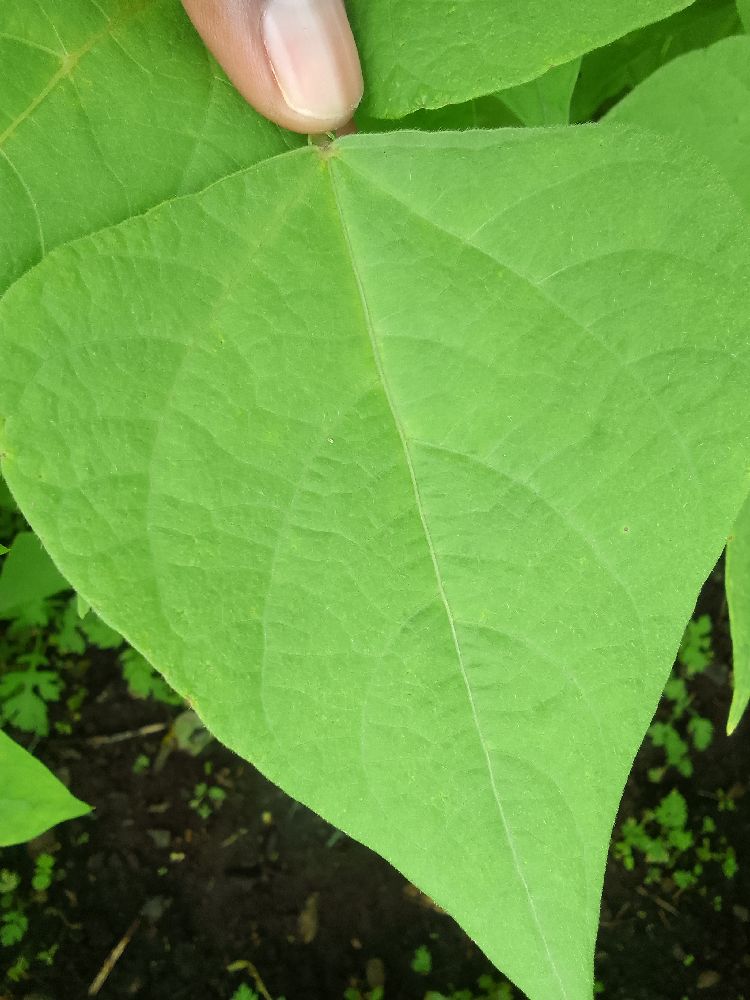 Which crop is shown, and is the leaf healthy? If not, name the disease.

common bean, healthy
